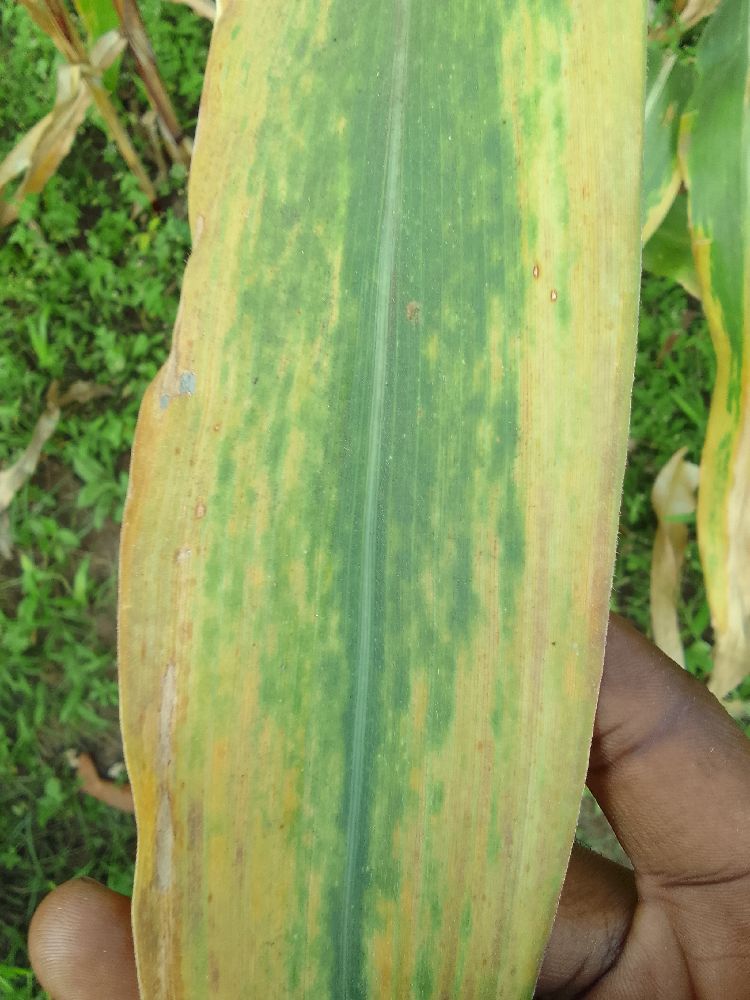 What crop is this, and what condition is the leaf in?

maize, maize lethal necrosis
